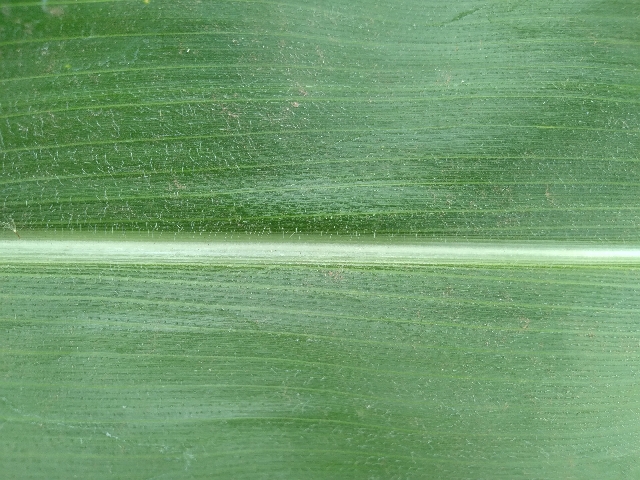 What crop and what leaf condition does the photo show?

maize, healthy
